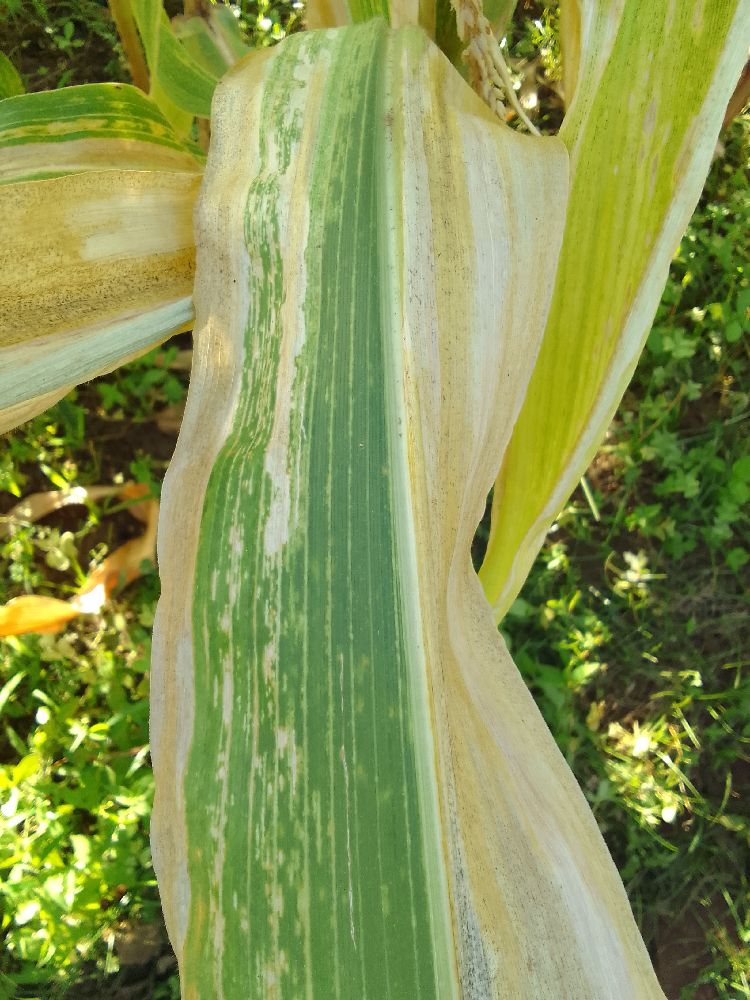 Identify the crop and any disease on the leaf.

maize, maize lethal necrosis
